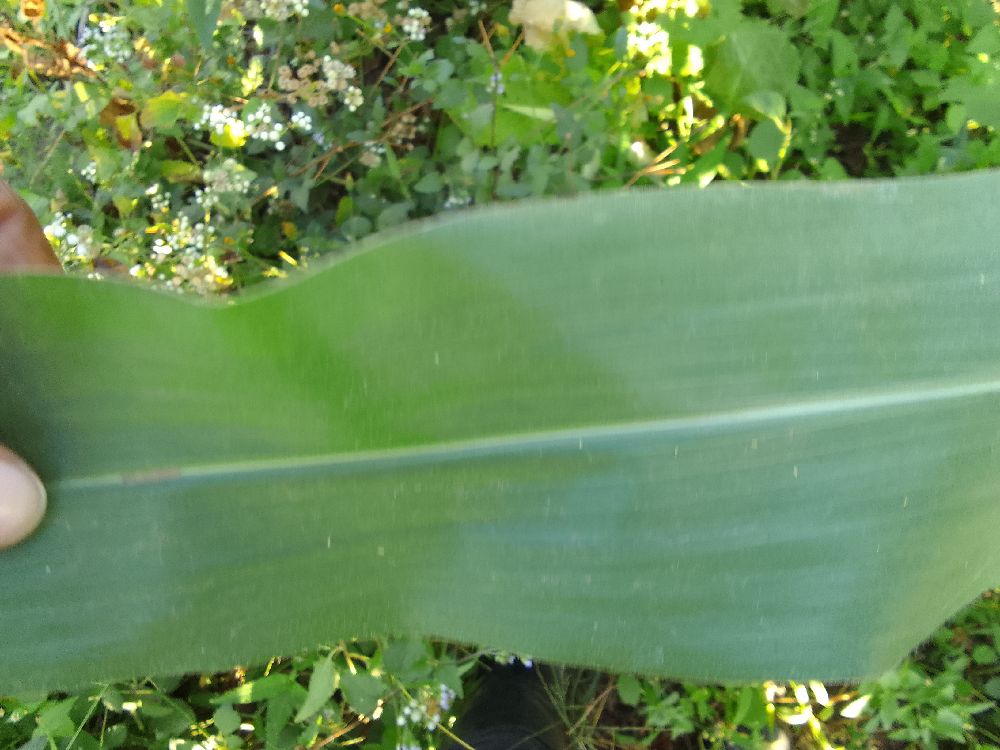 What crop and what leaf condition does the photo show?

maize, healthy
